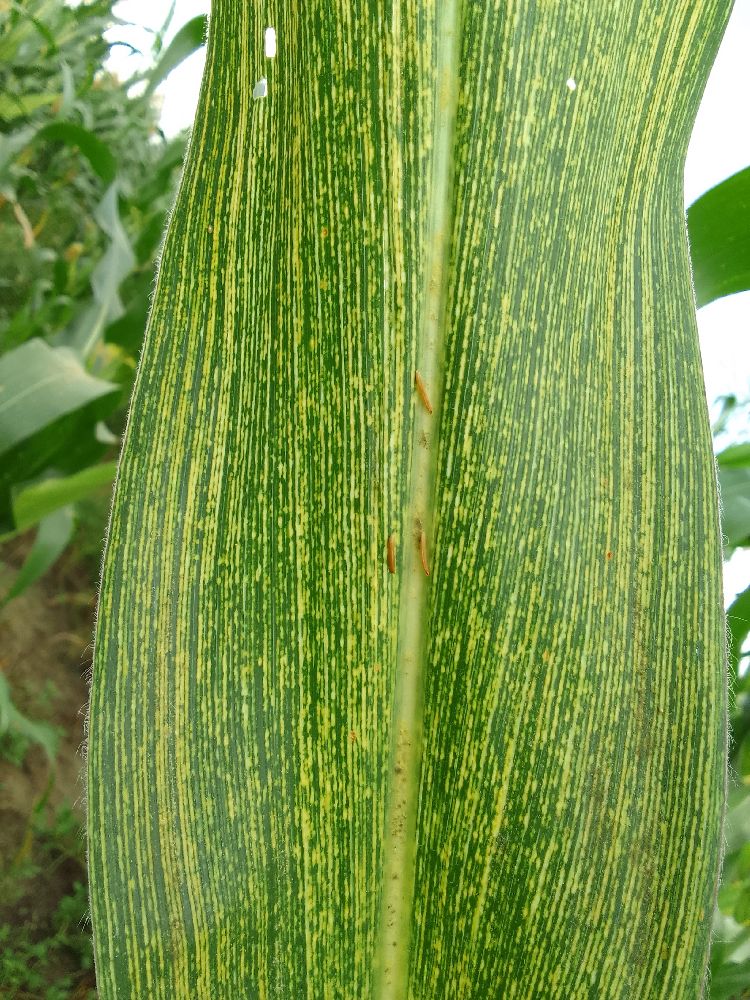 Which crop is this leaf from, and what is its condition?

maize, maize streak virus
